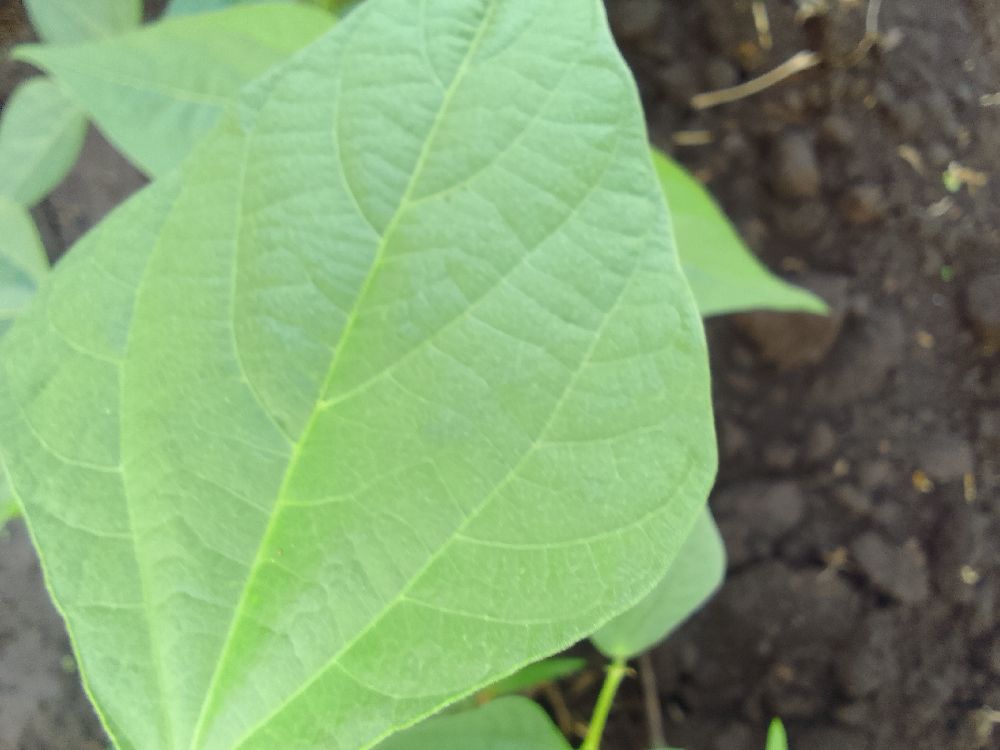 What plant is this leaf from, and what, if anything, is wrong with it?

common bean, healthy
